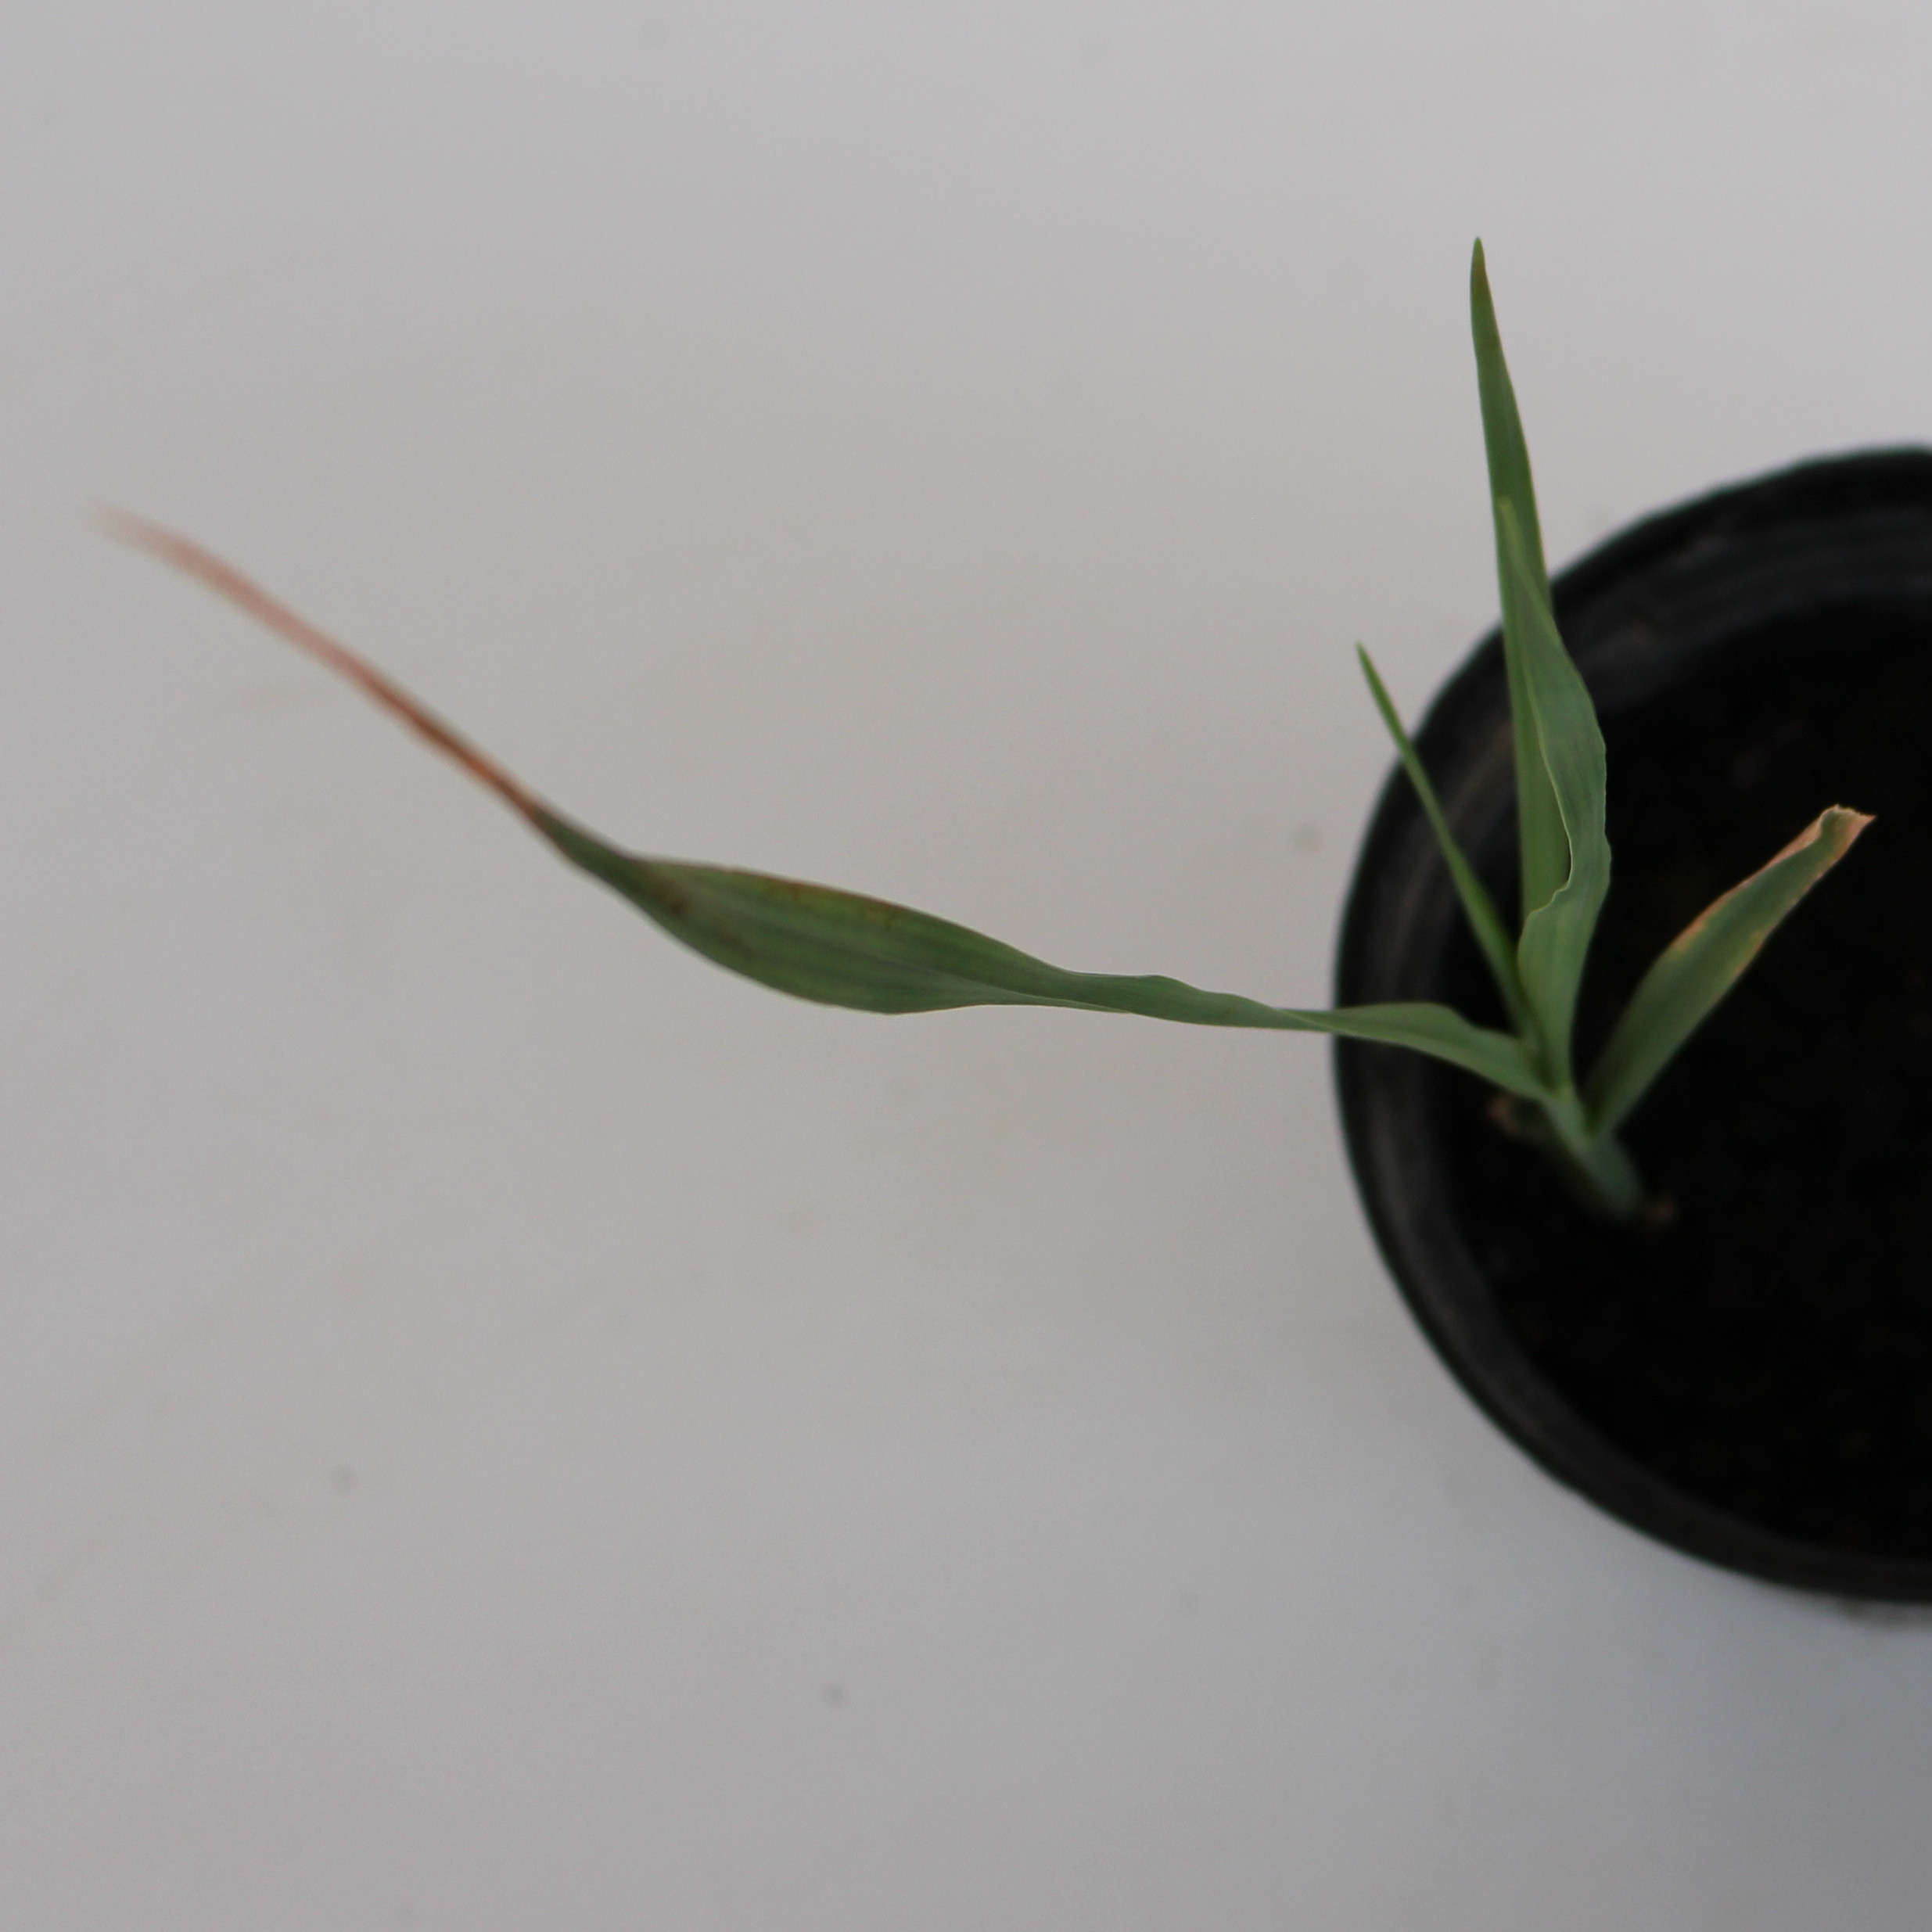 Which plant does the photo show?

Avena sterilis
